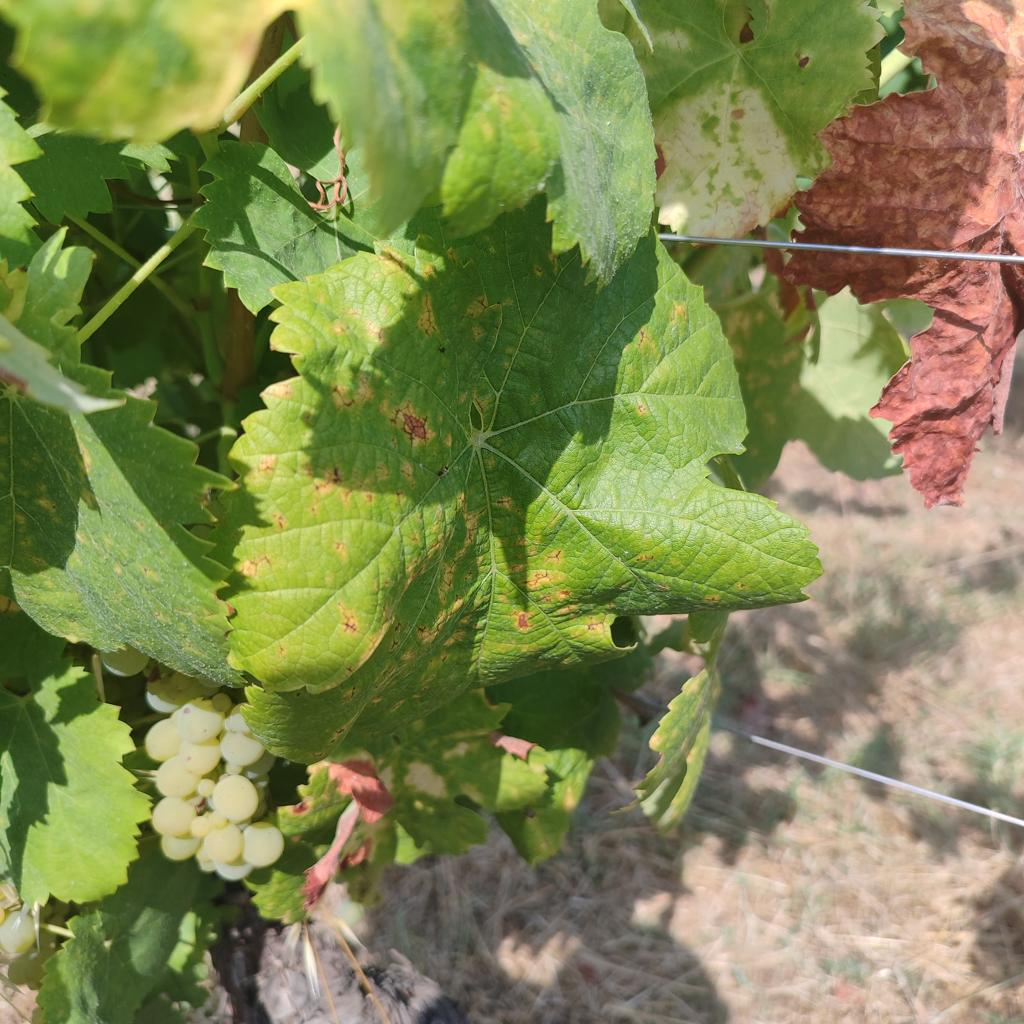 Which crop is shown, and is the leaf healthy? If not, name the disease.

grapevine, esca complex
